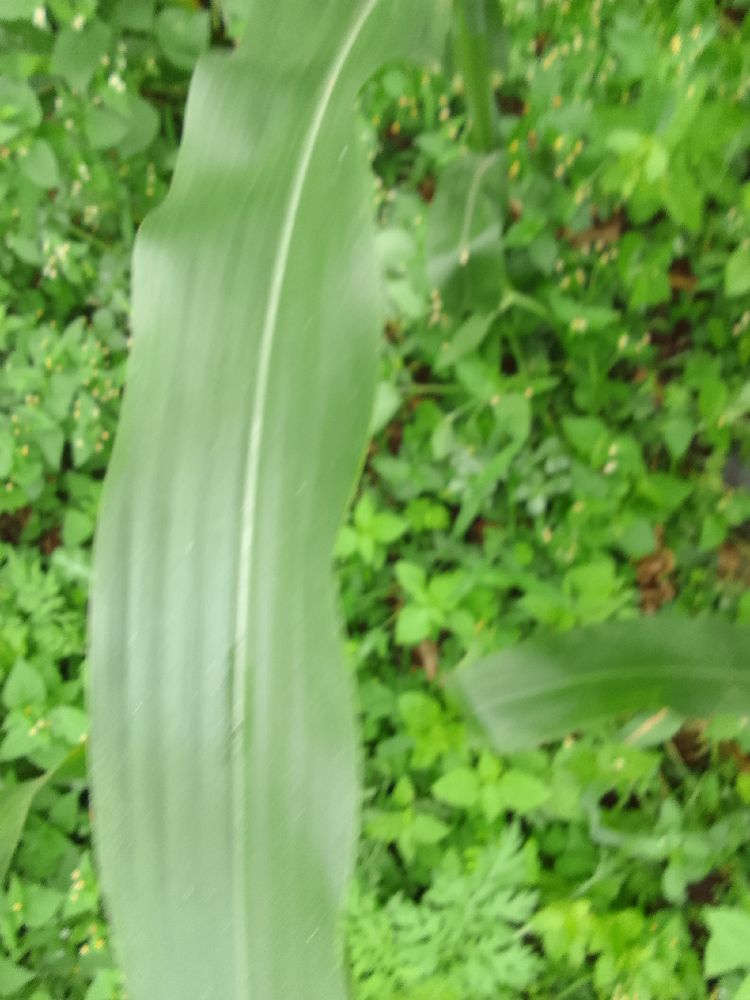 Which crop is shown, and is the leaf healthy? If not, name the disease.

maize, healthy
